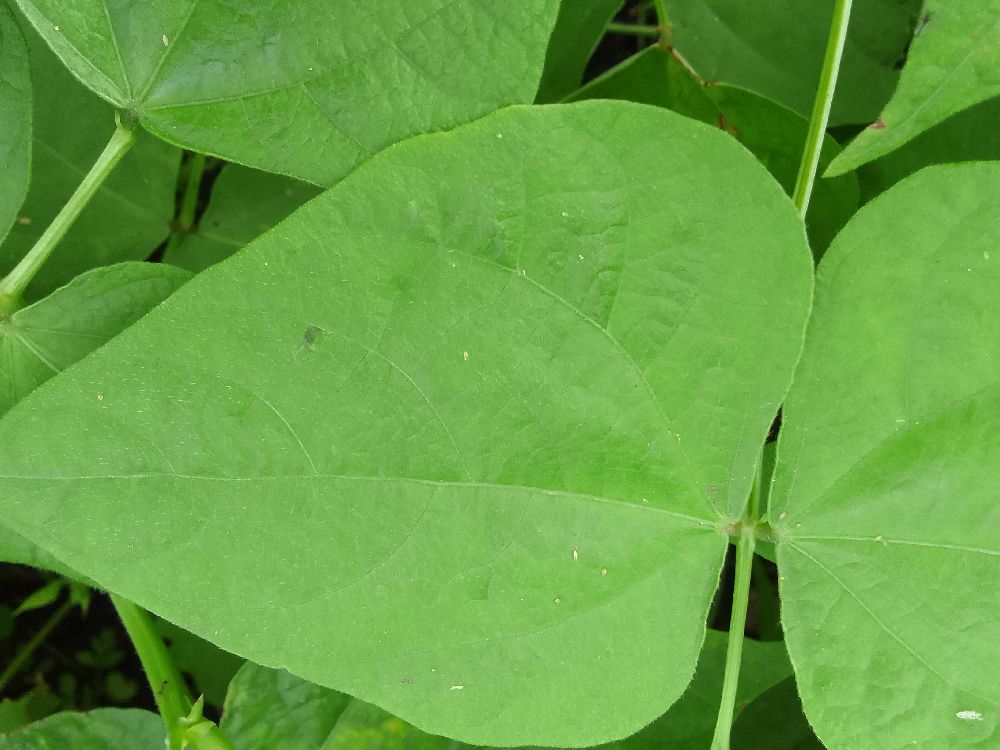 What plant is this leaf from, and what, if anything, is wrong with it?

common bean, healthy
